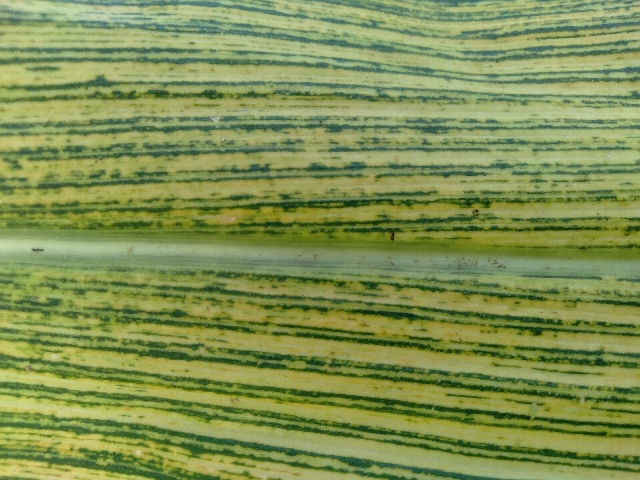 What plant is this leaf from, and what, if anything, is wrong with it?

maize, maize streak virus
